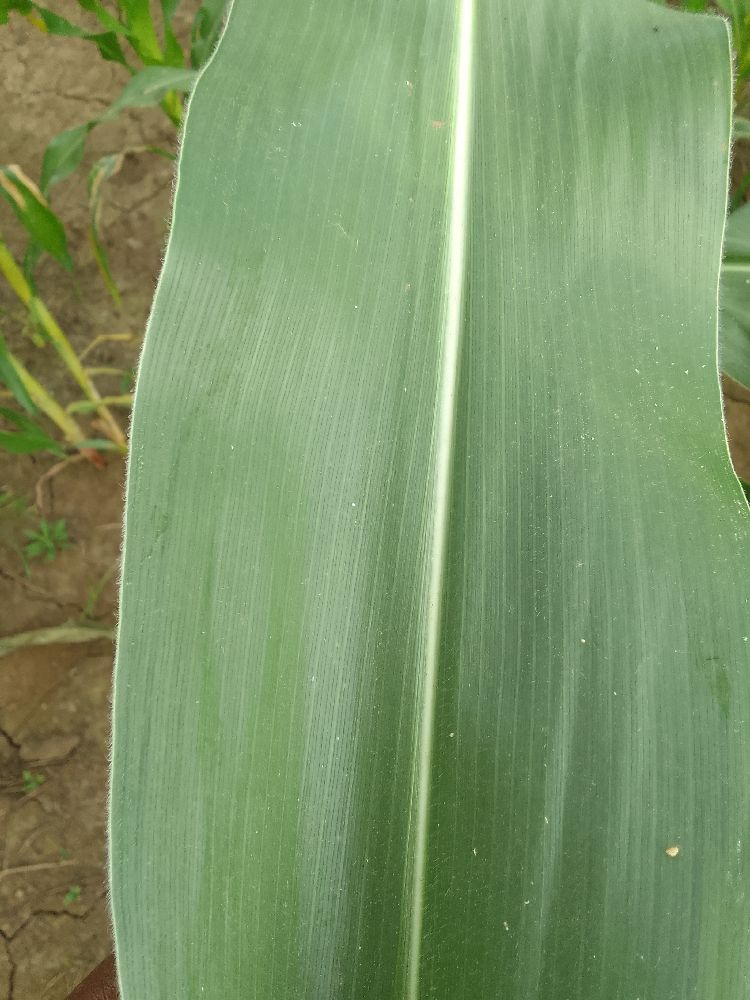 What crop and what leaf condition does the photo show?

maize, healthy
